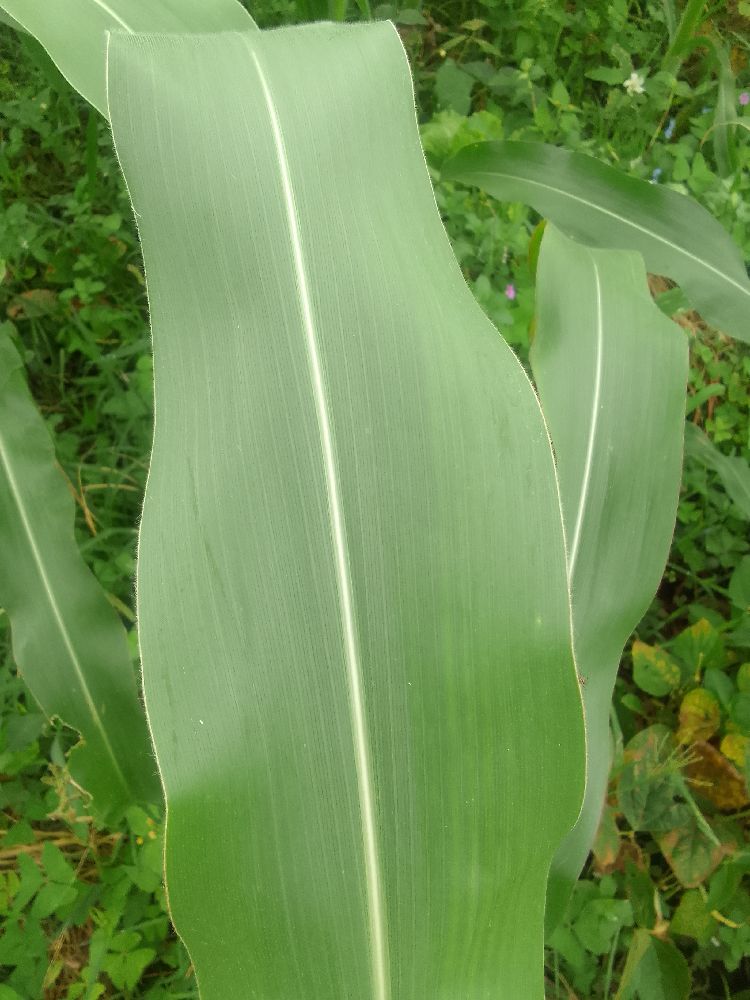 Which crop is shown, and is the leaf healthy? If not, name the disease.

maize, healthy
